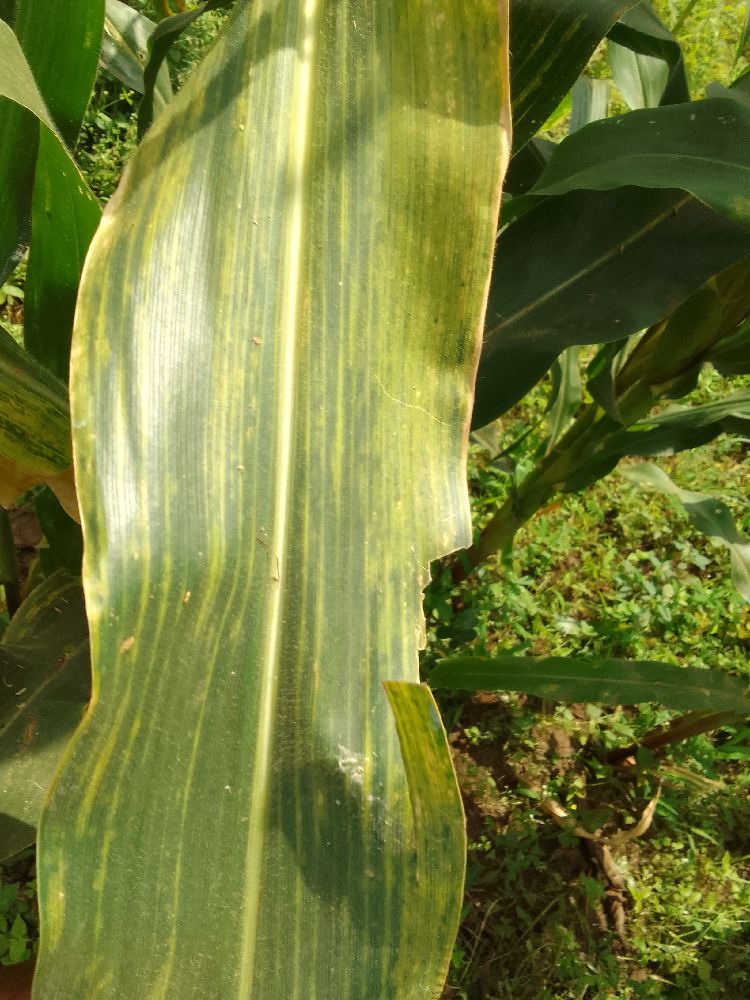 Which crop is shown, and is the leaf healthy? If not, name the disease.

maize, maize lethal necrosis
